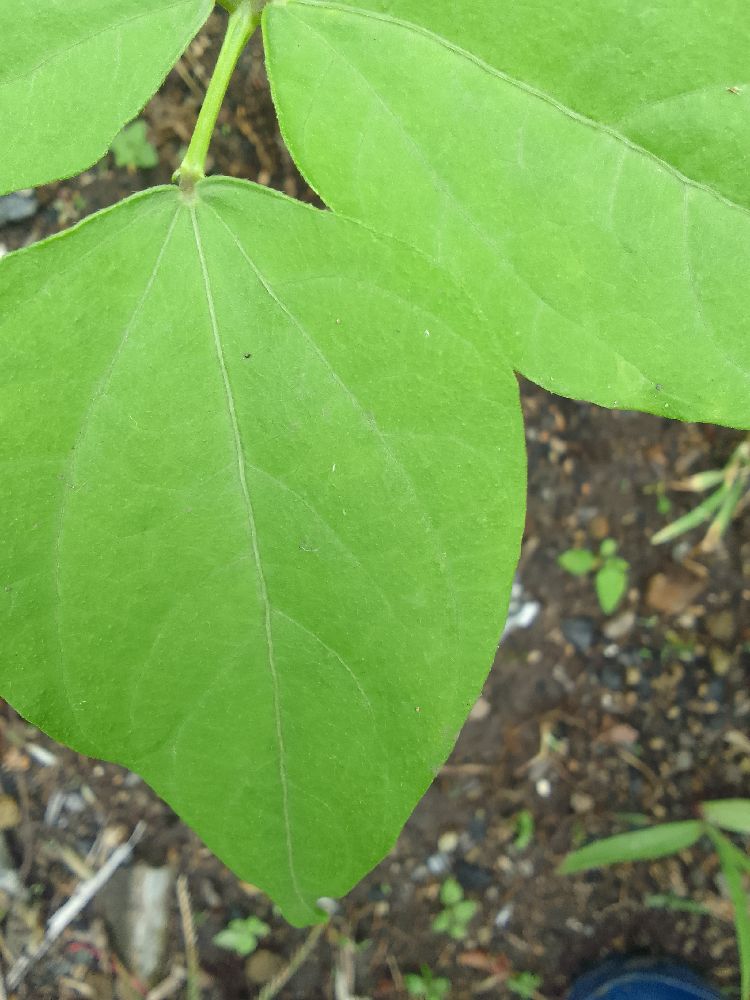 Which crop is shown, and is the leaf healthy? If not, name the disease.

common bean, healthy
